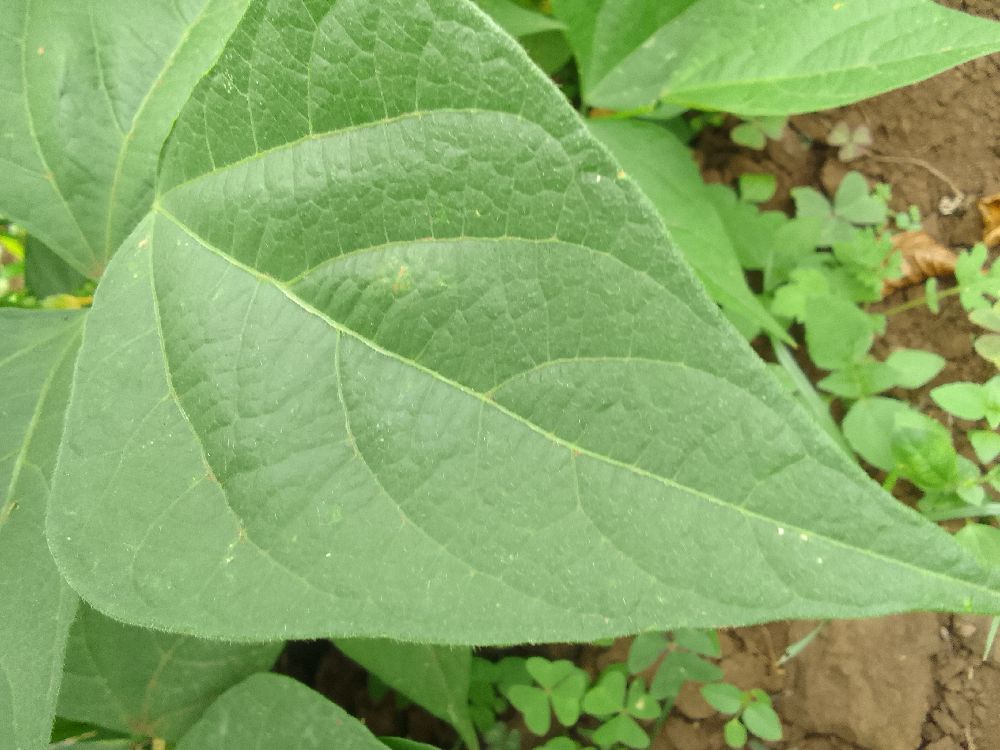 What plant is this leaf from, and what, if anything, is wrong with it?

common bean, healthy
